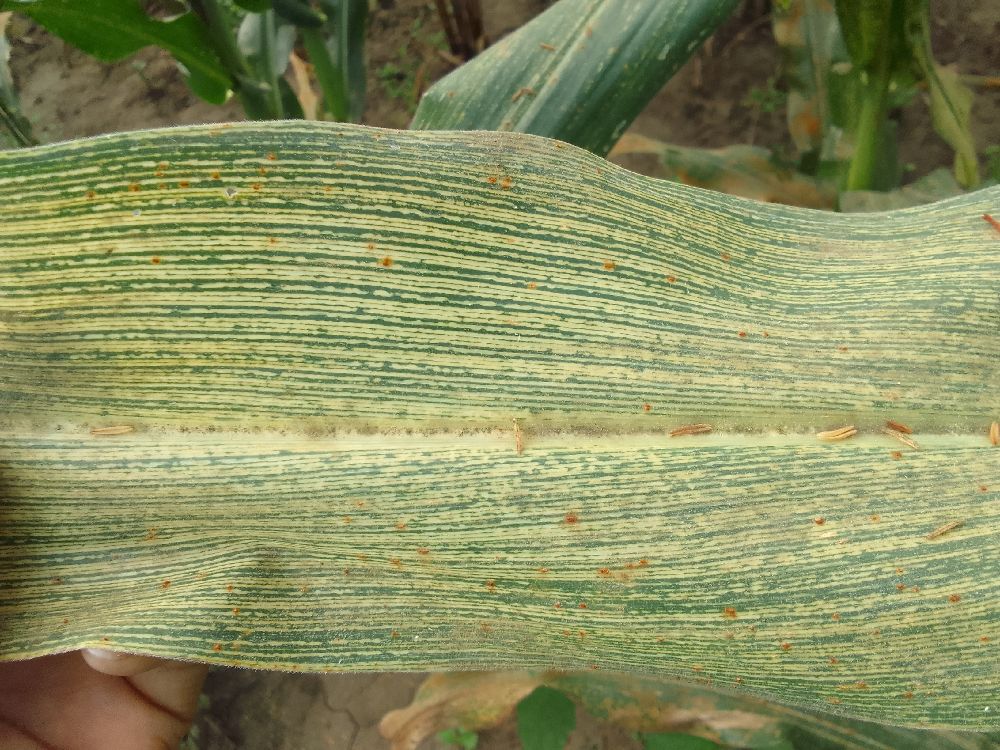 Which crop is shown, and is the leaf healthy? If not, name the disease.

maize, maize streak virus
